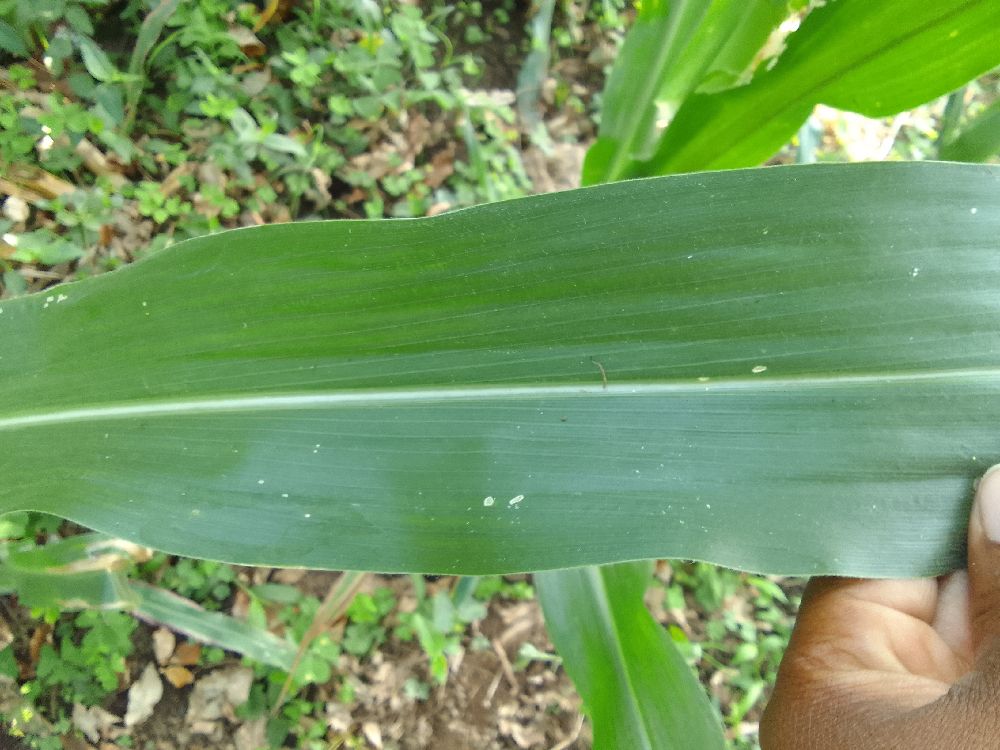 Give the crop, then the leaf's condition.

maize, healthy
